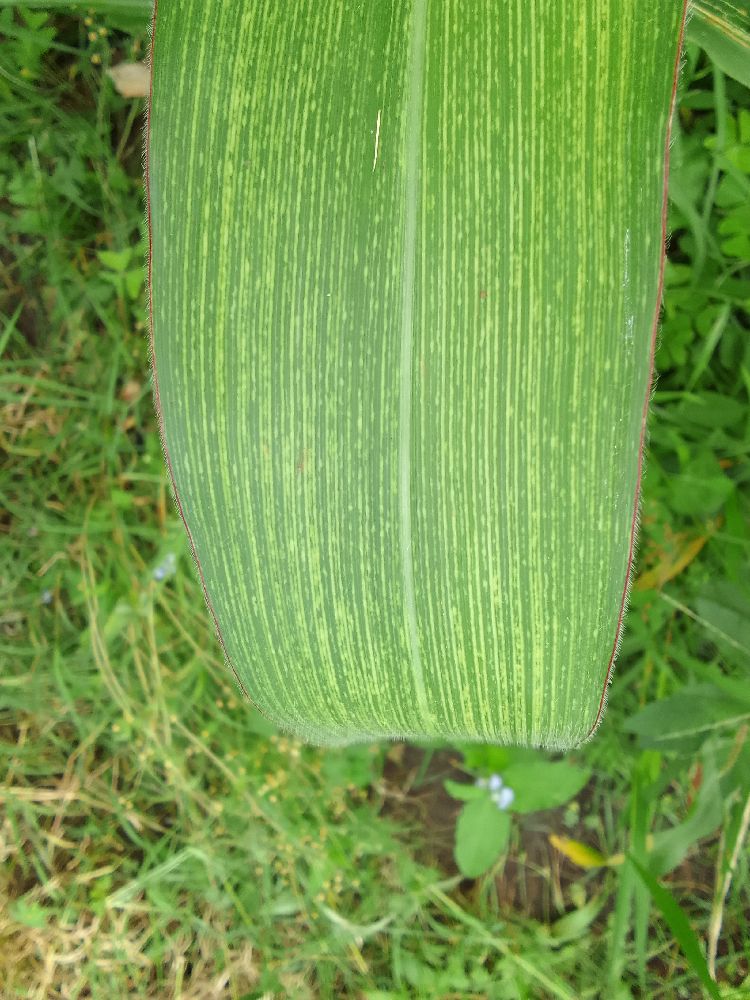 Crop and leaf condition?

maize, maize streak virus
